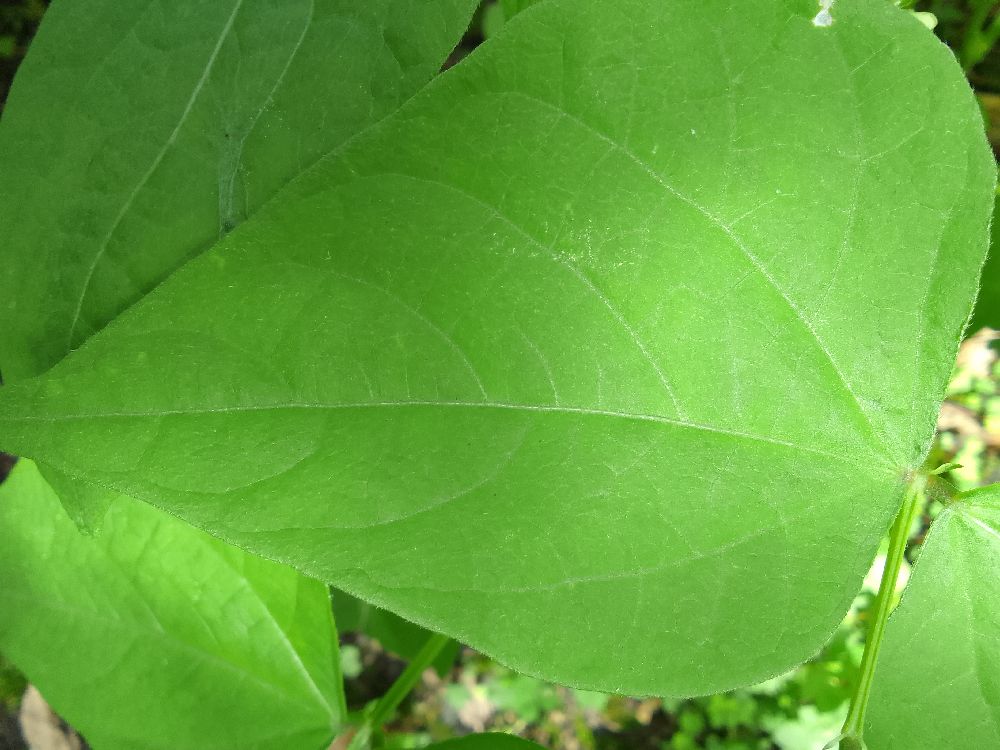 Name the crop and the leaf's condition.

common bean, healthy
